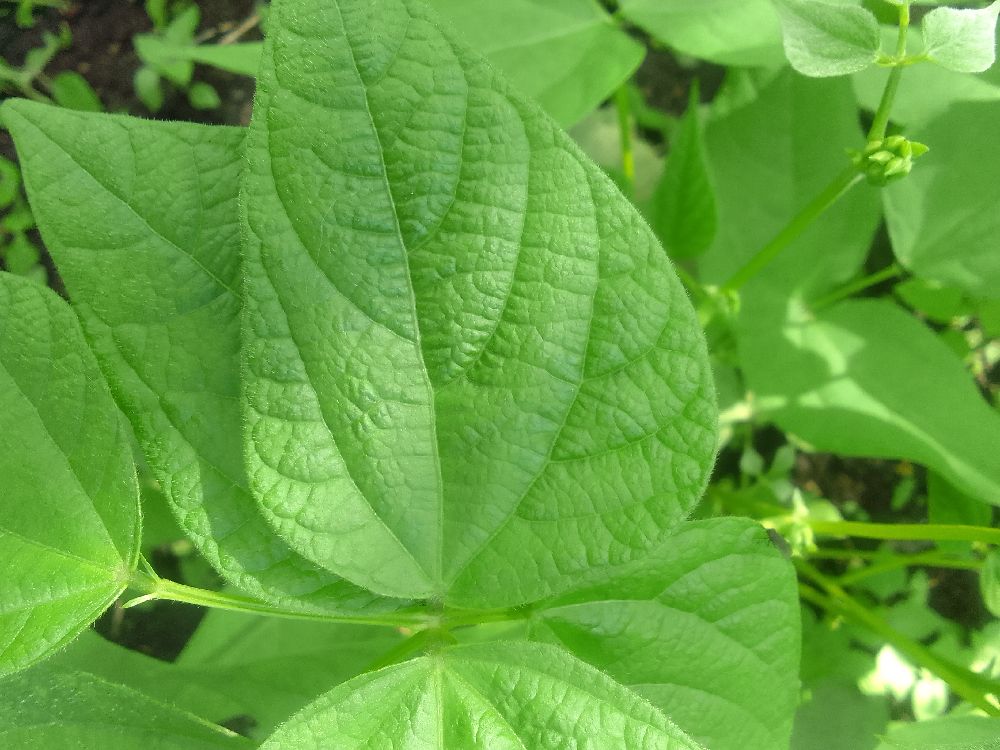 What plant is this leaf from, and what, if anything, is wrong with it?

common bean, healthy
